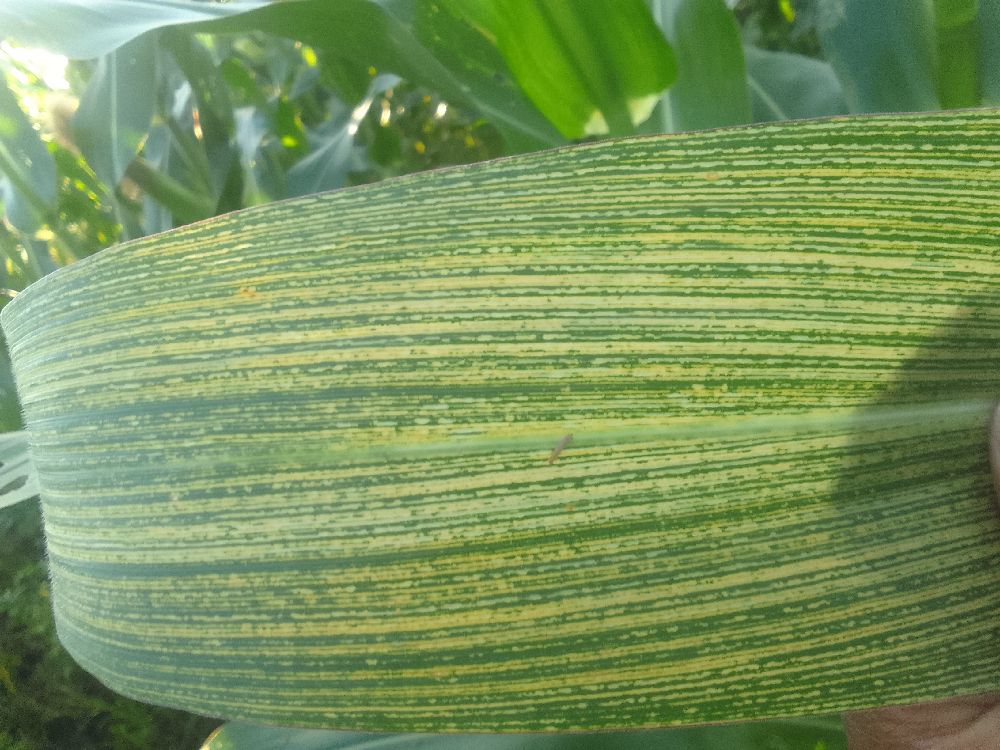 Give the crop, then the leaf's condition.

maize, maize streak virus
